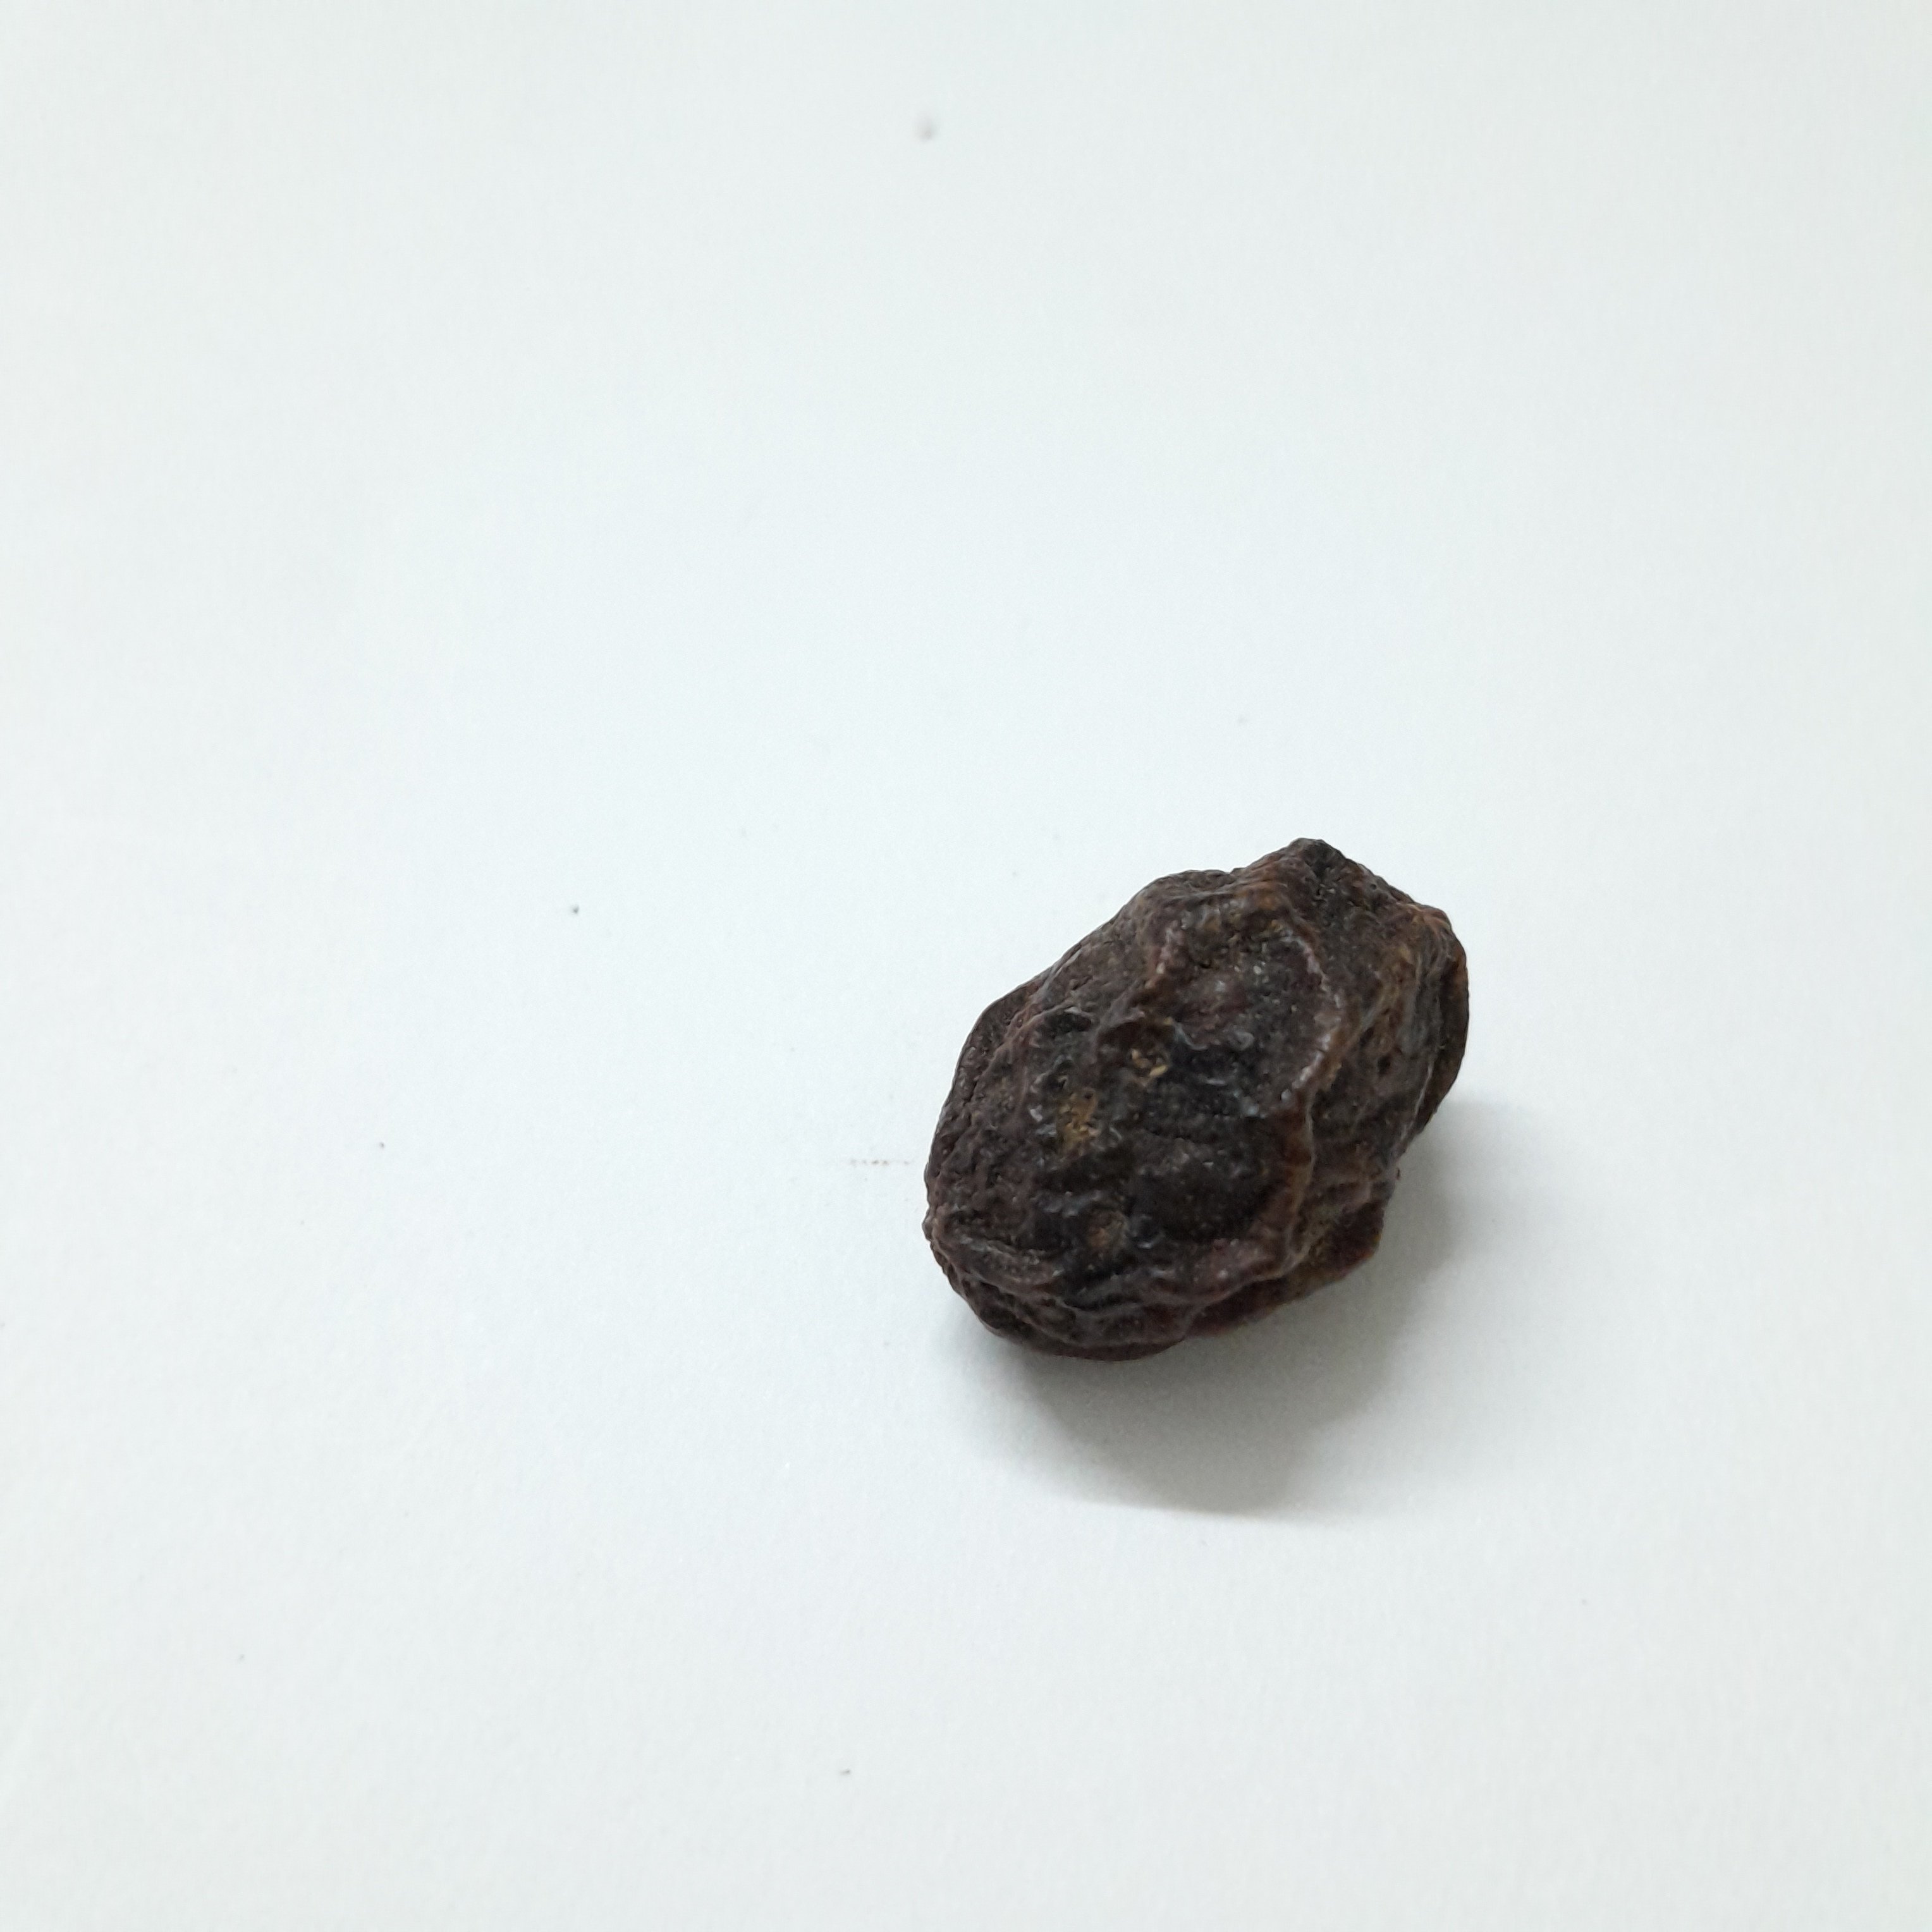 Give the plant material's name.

kadukharik
